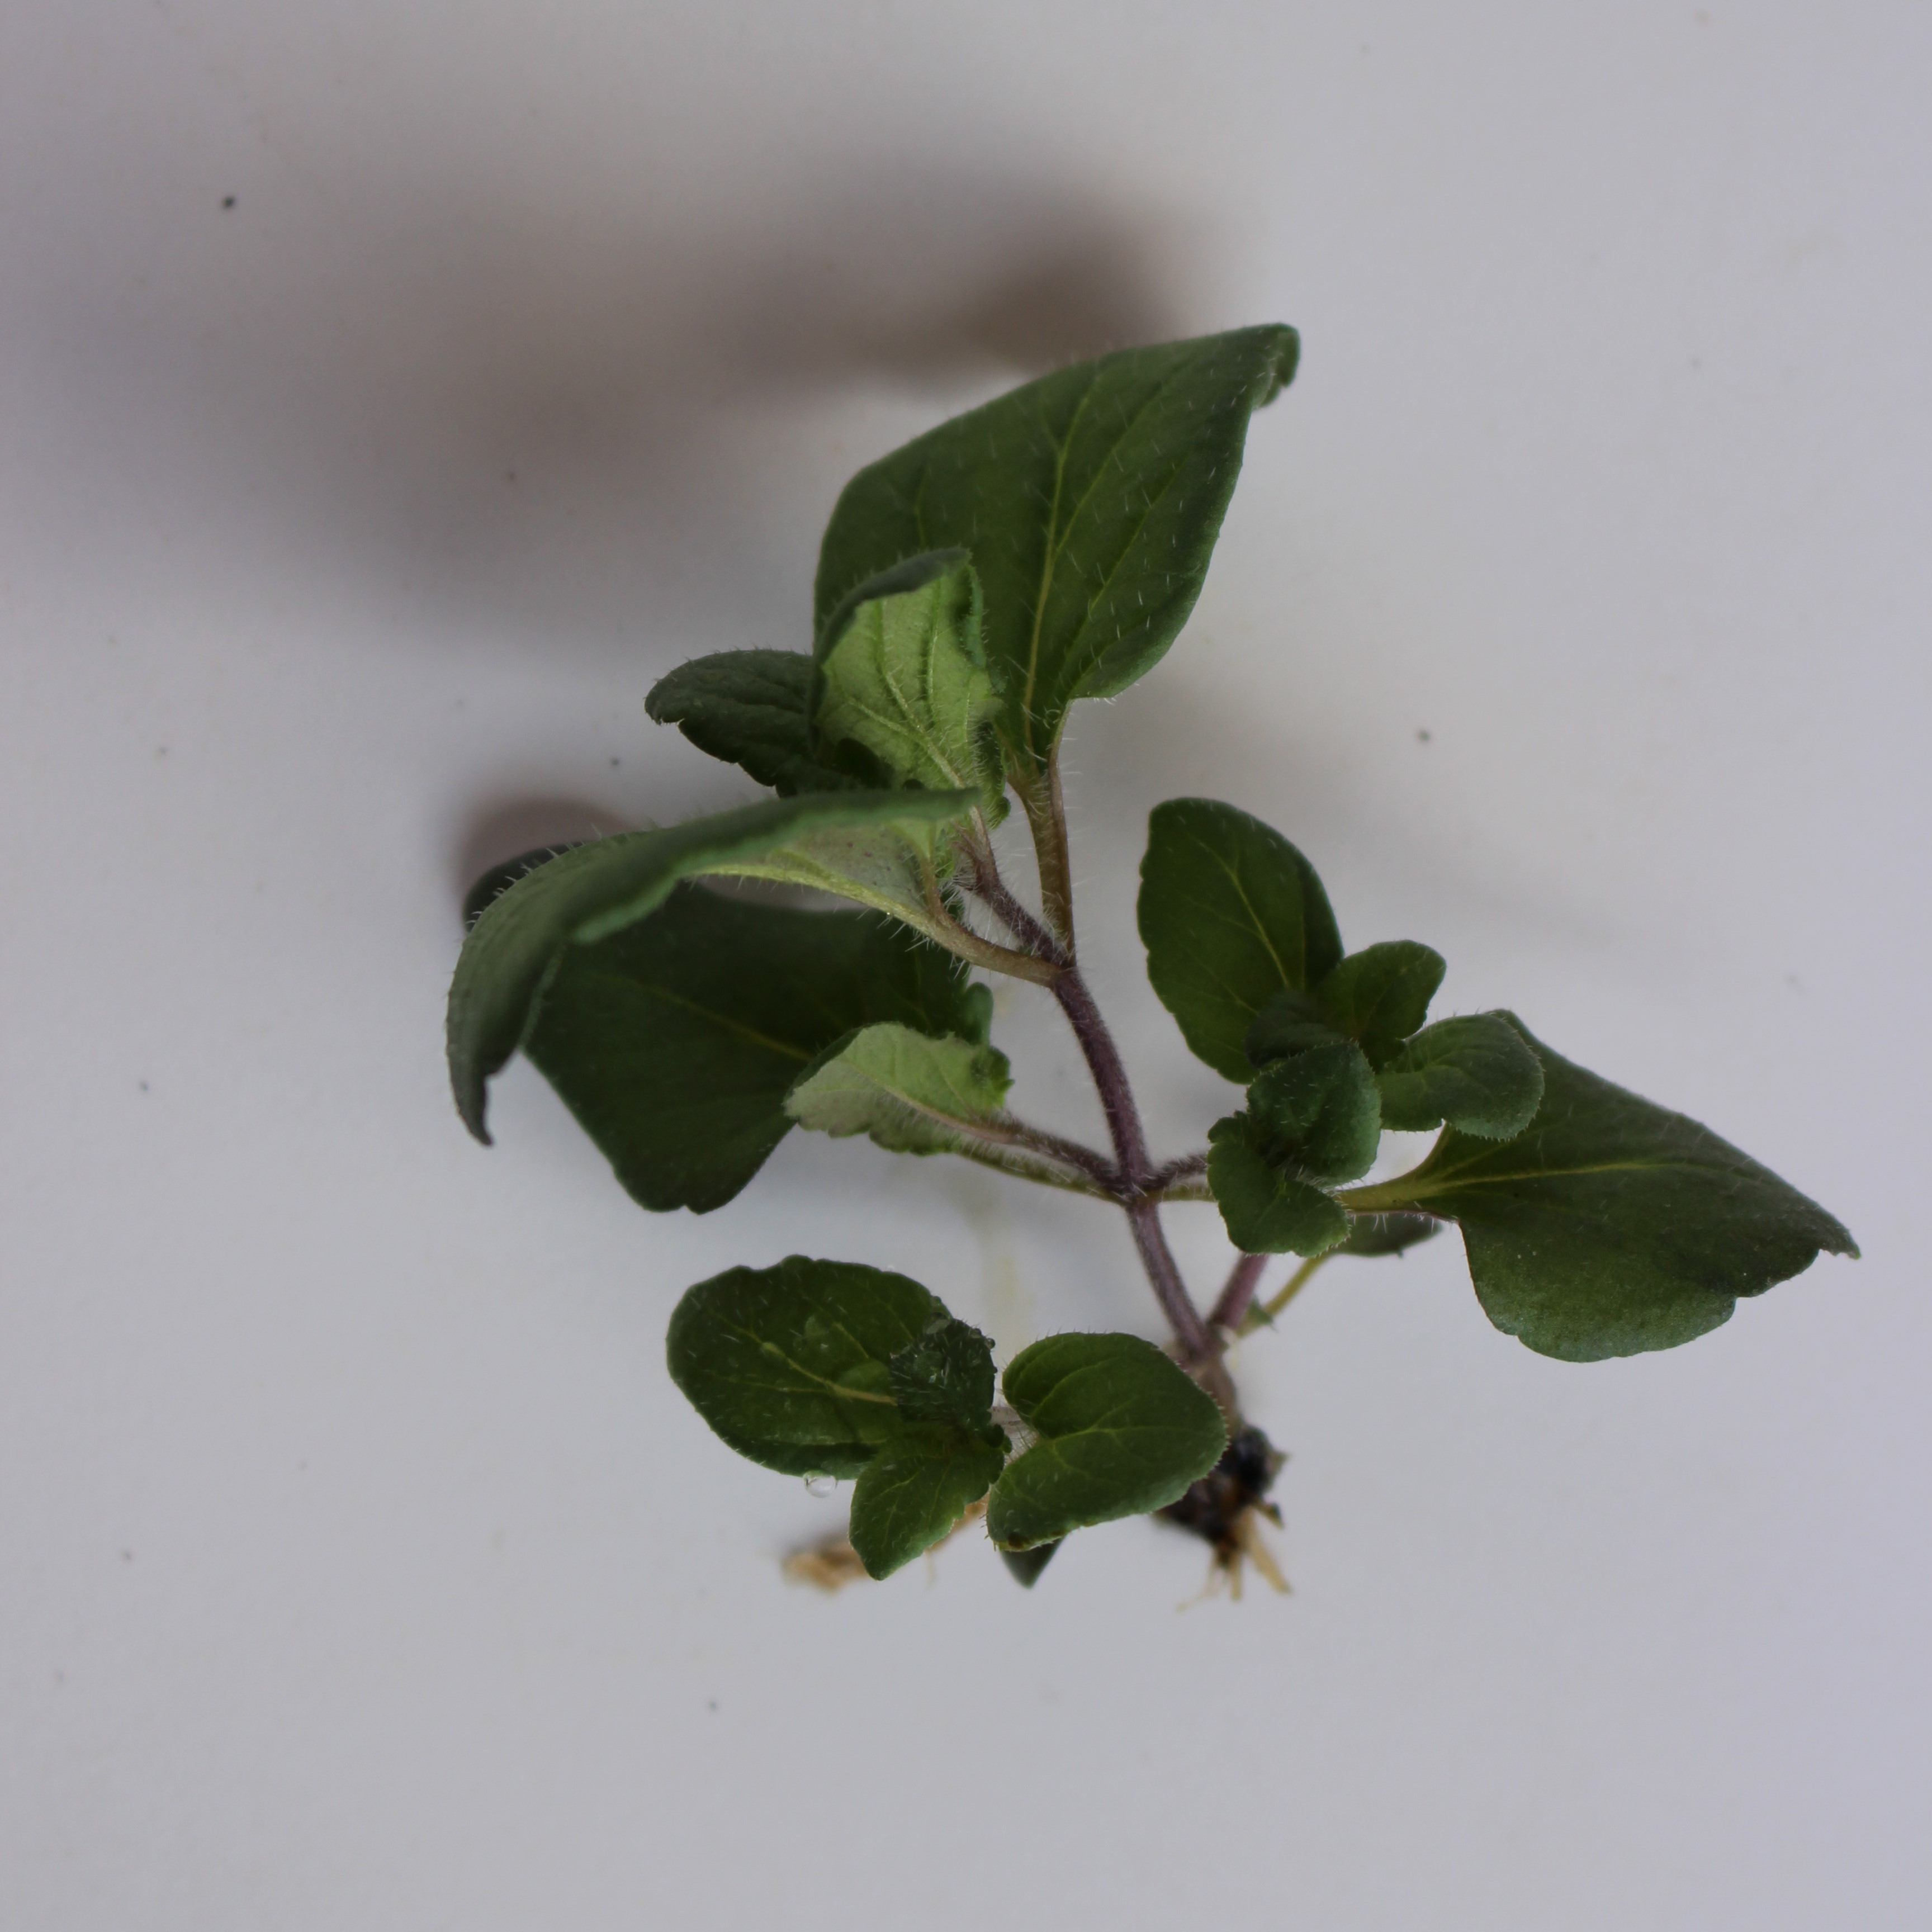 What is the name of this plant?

Veronica persica
